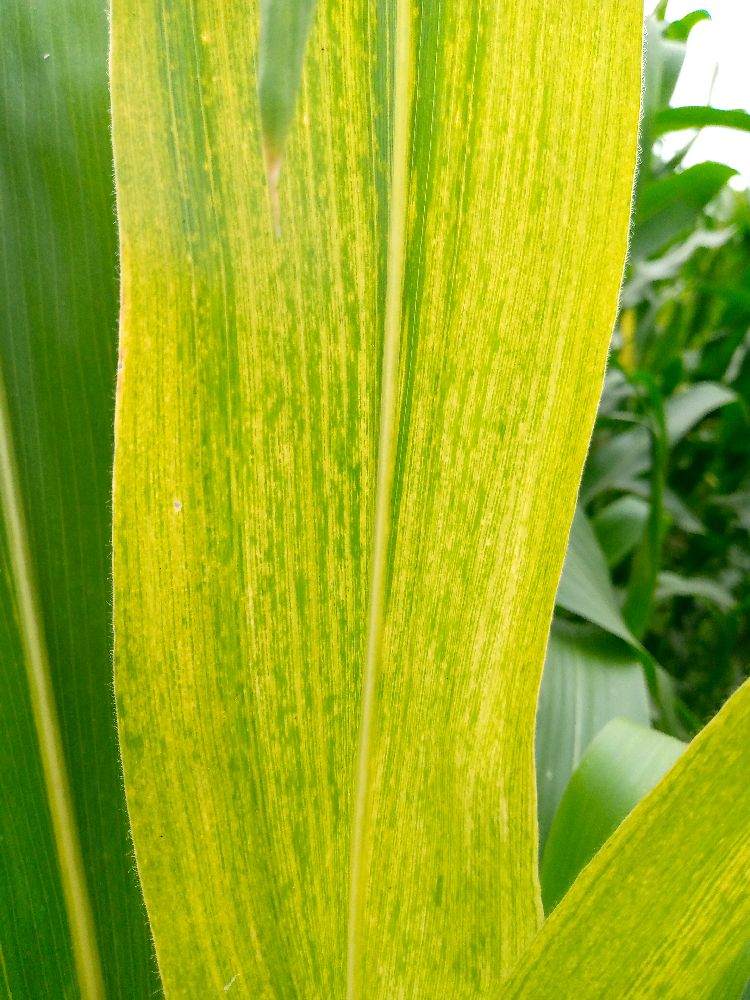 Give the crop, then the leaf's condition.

maize, maize lethal necrosis
